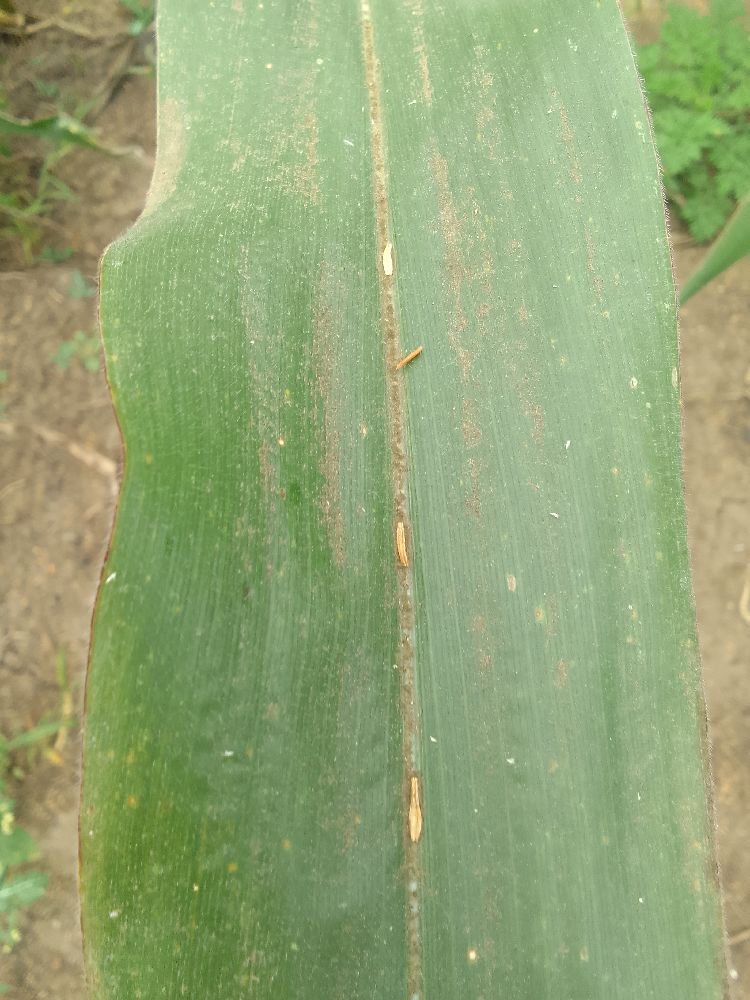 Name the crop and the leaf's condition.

maize, healthy
